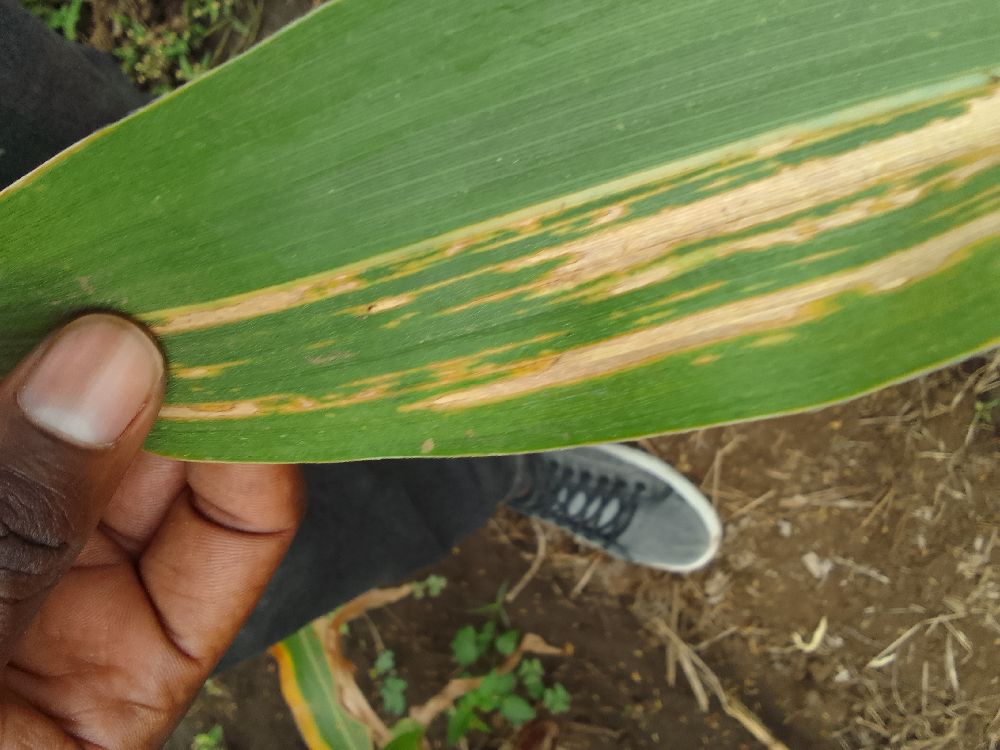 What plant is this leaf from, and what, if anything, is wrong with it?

maize, maize lethal necrosis
